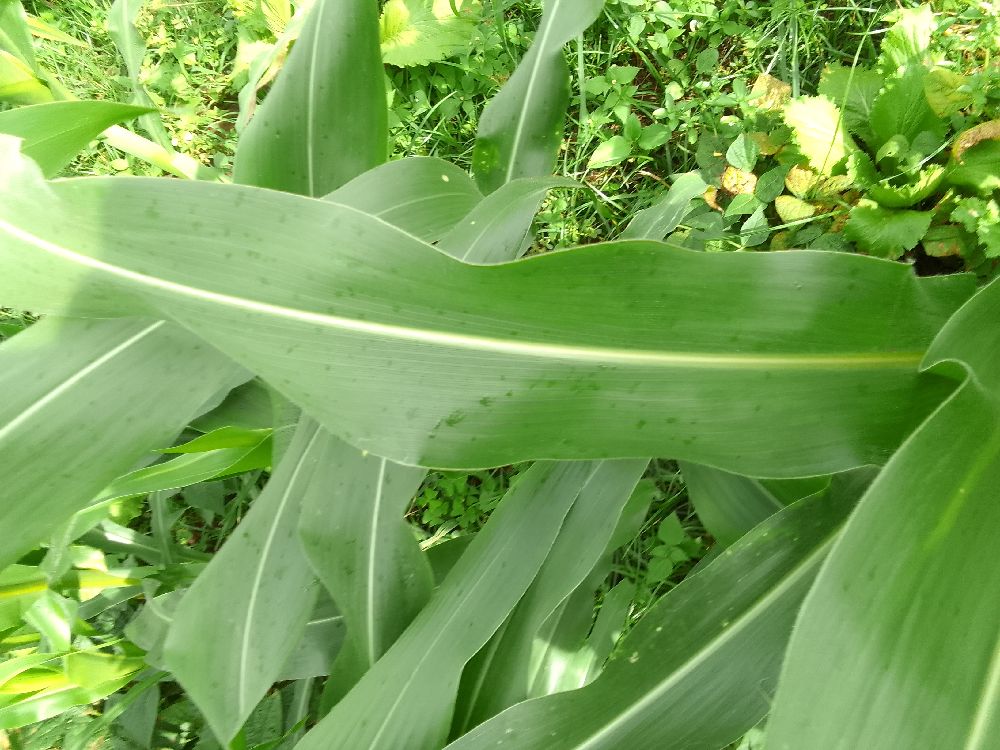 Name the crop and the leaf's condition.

maize, healthy
